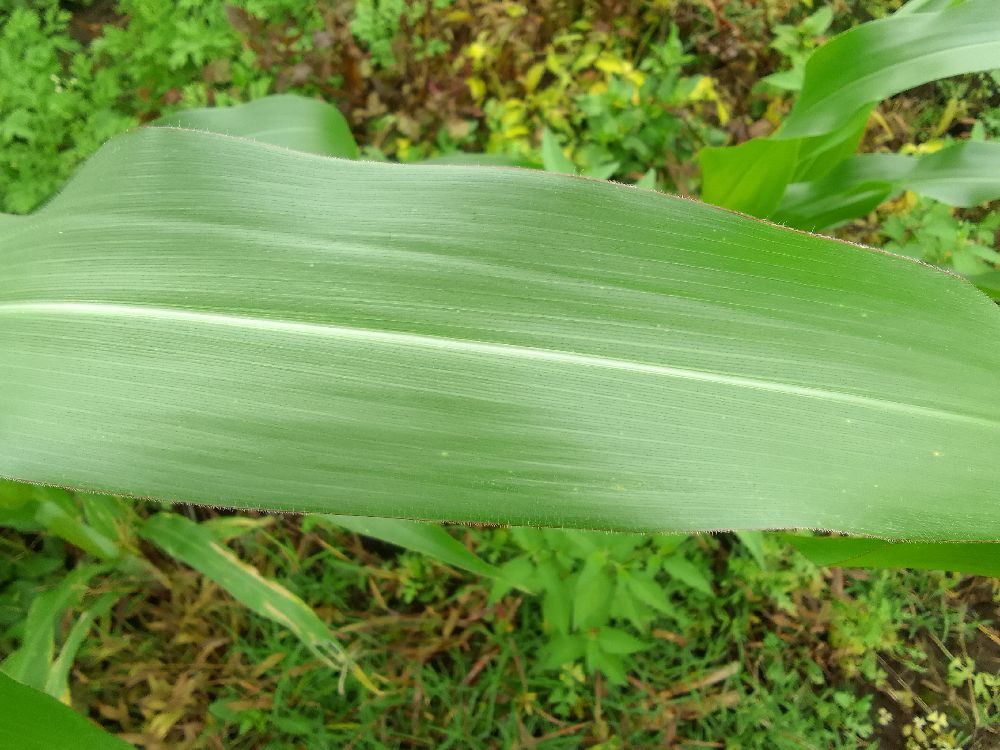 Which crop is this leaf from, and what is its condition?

maize, healthy
